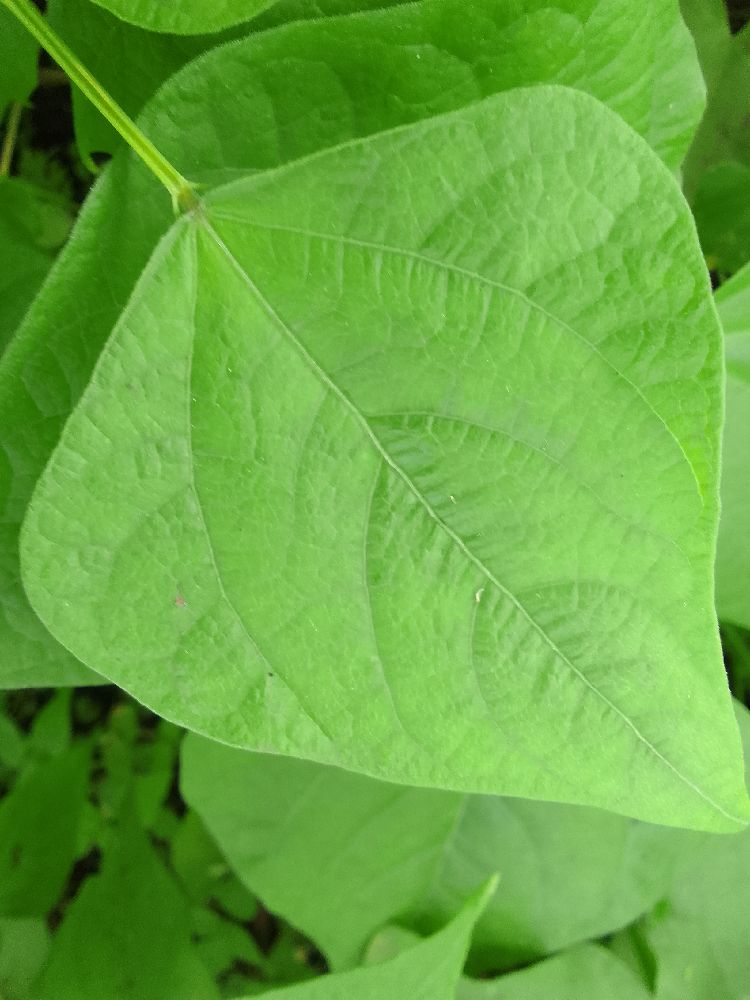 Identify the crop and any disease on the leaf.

common bean, healthy
